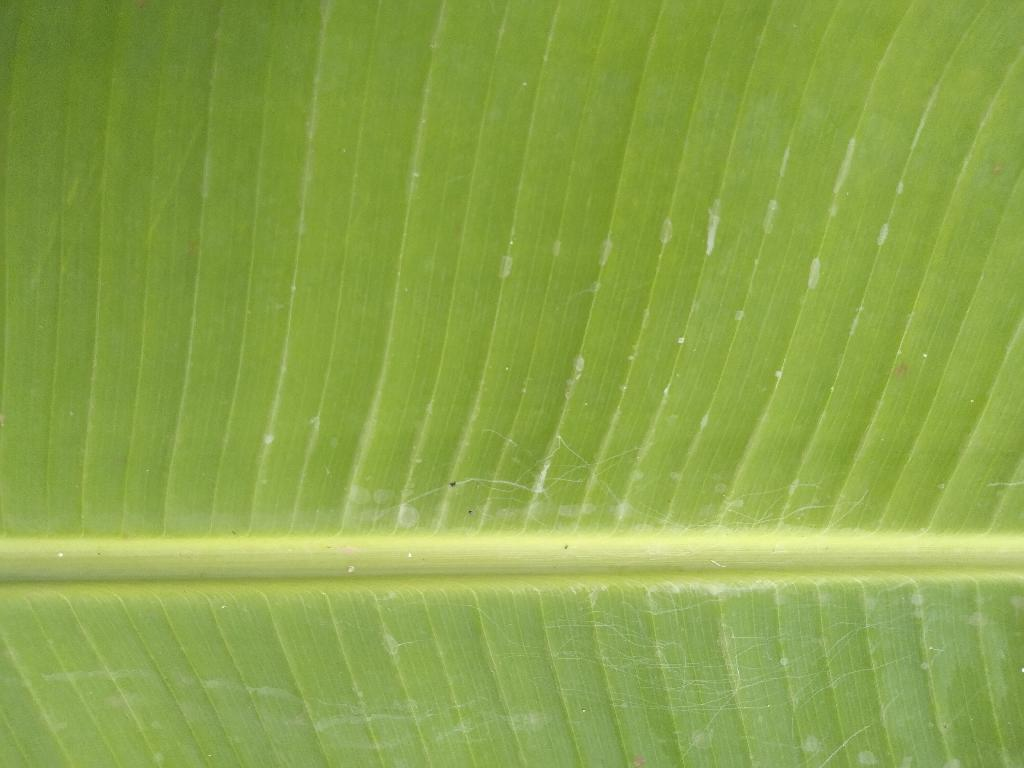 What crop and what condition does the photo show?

banana, healthy
